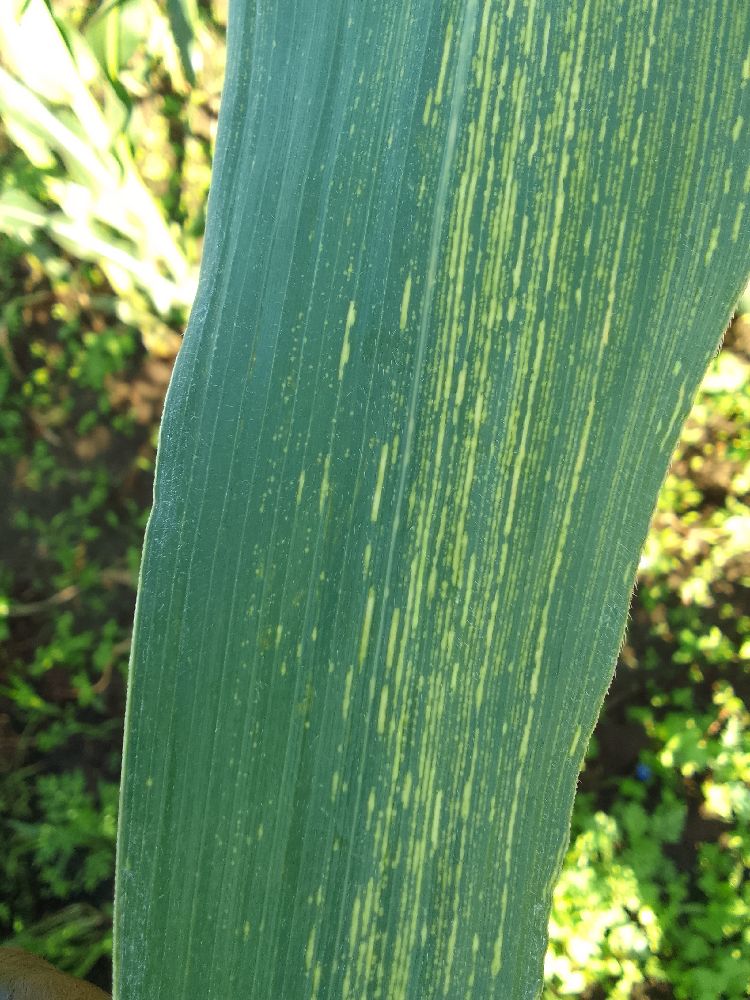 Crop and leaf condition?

maize, maize streak virus
